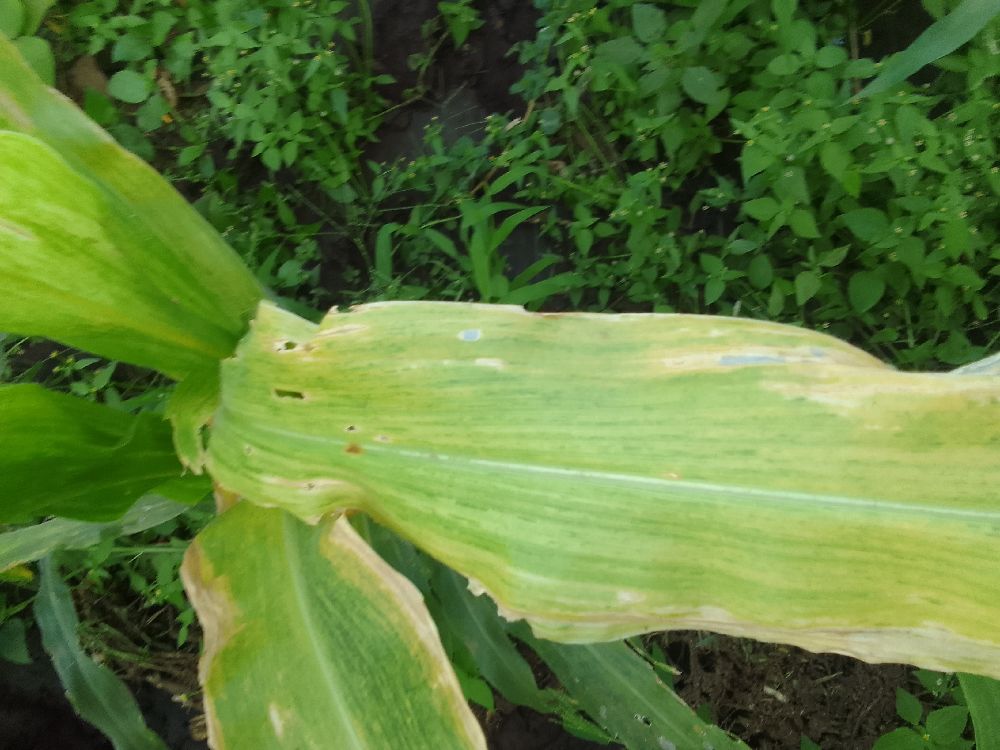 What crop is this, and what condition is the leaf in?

maize, maize lethal necrosis
